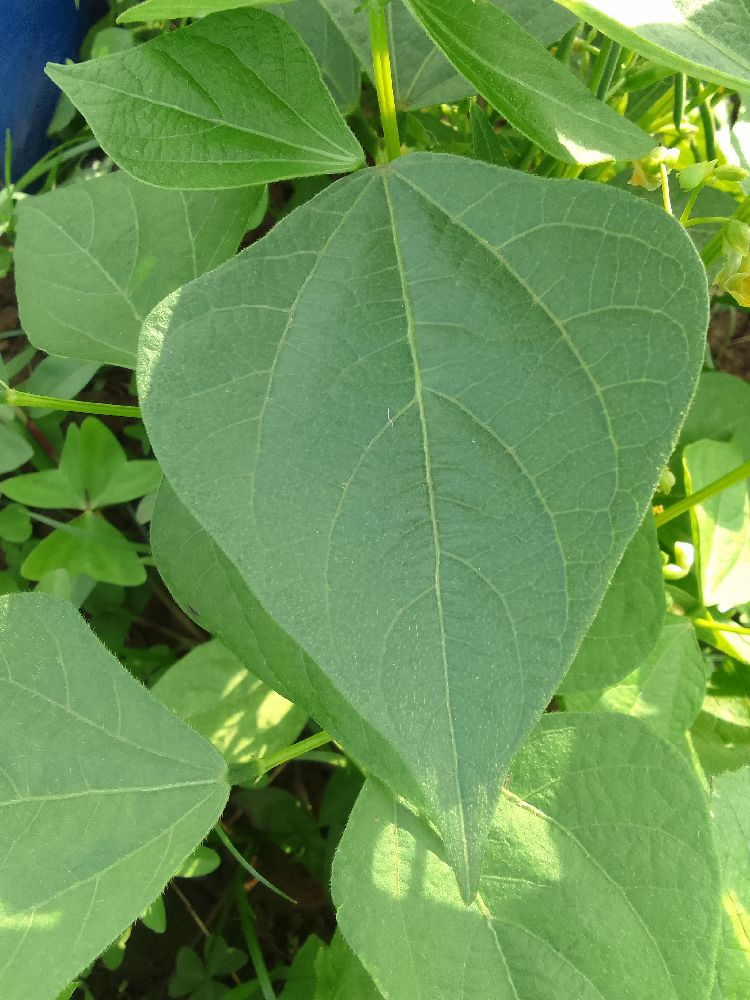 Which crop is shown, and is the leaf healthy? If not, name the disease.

common bean, healthy
